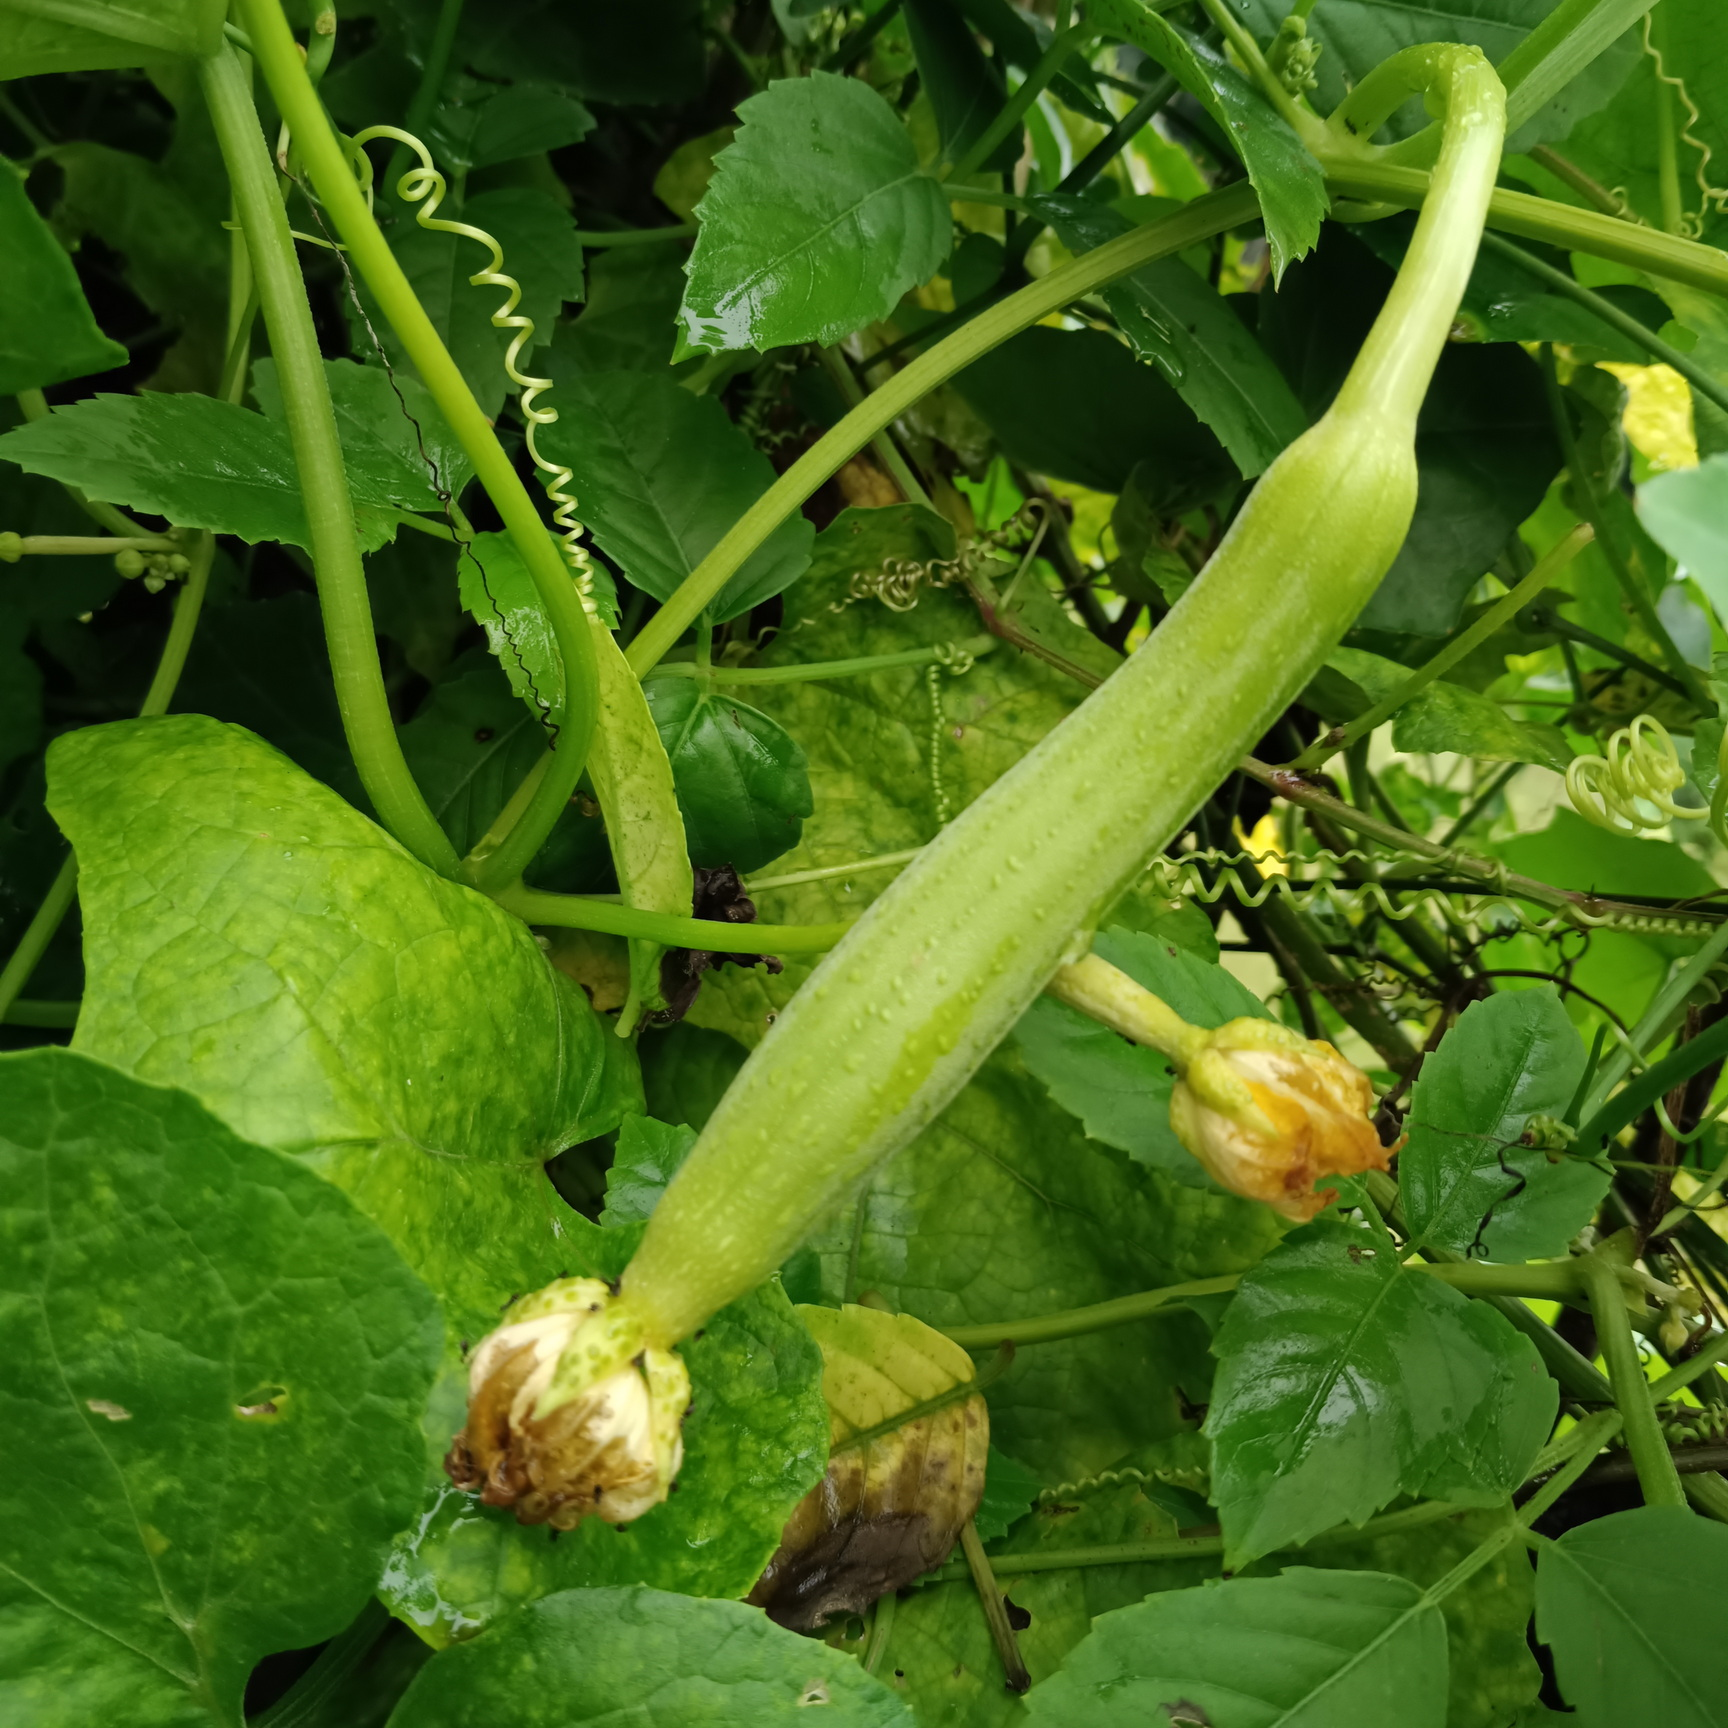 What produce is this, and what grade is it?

luffa, fresh
